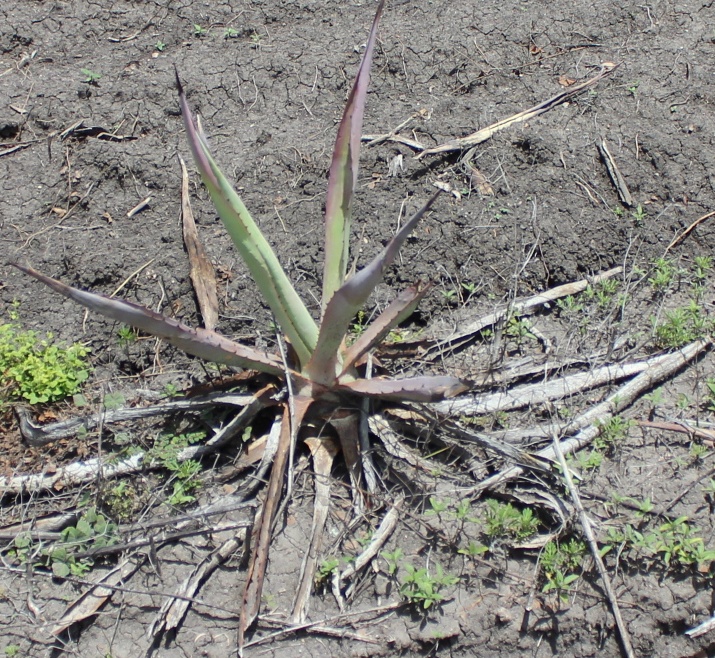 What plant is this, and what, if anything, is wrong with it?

agave, sick
